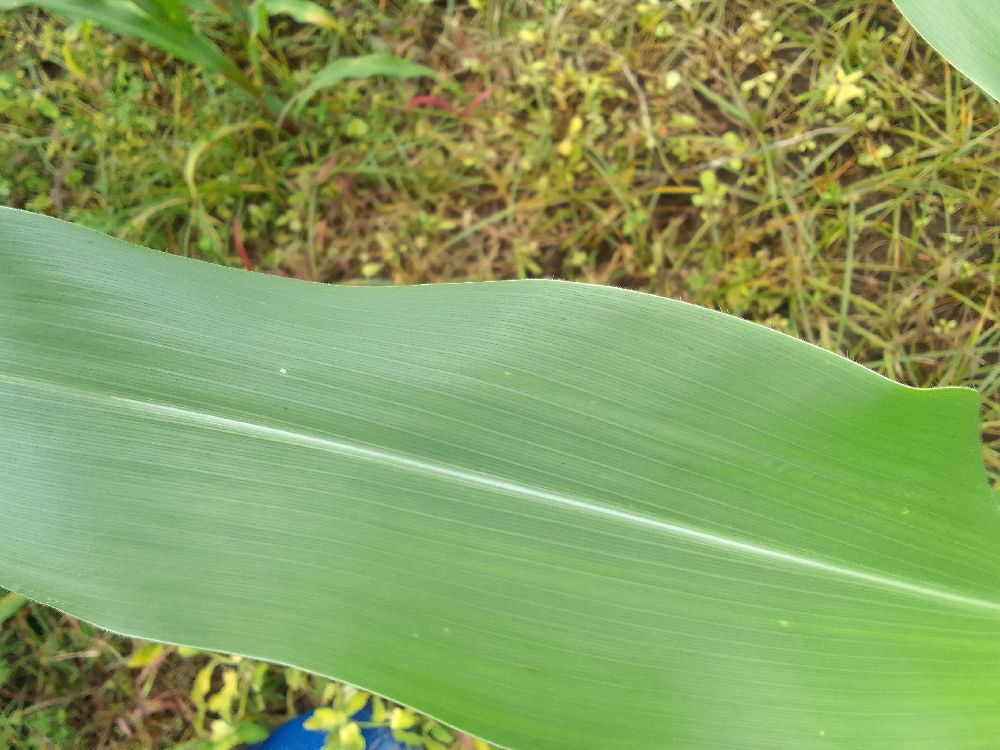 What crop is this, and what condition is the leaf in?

maize, healthy
